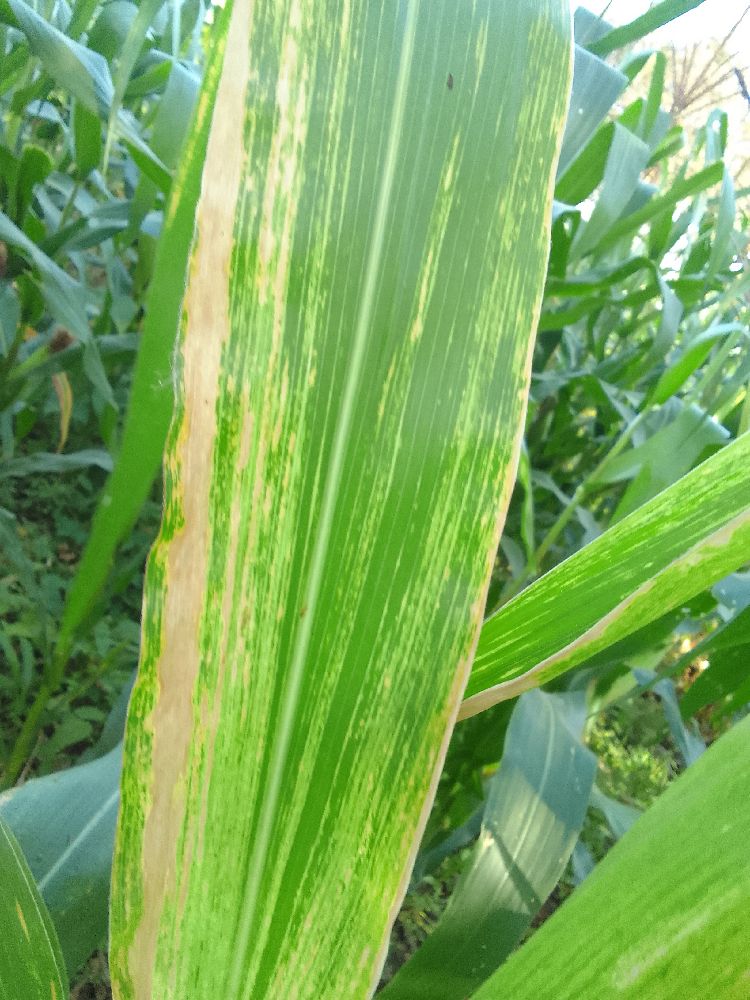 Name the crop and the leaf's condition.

maize, maize lethal necrosis
